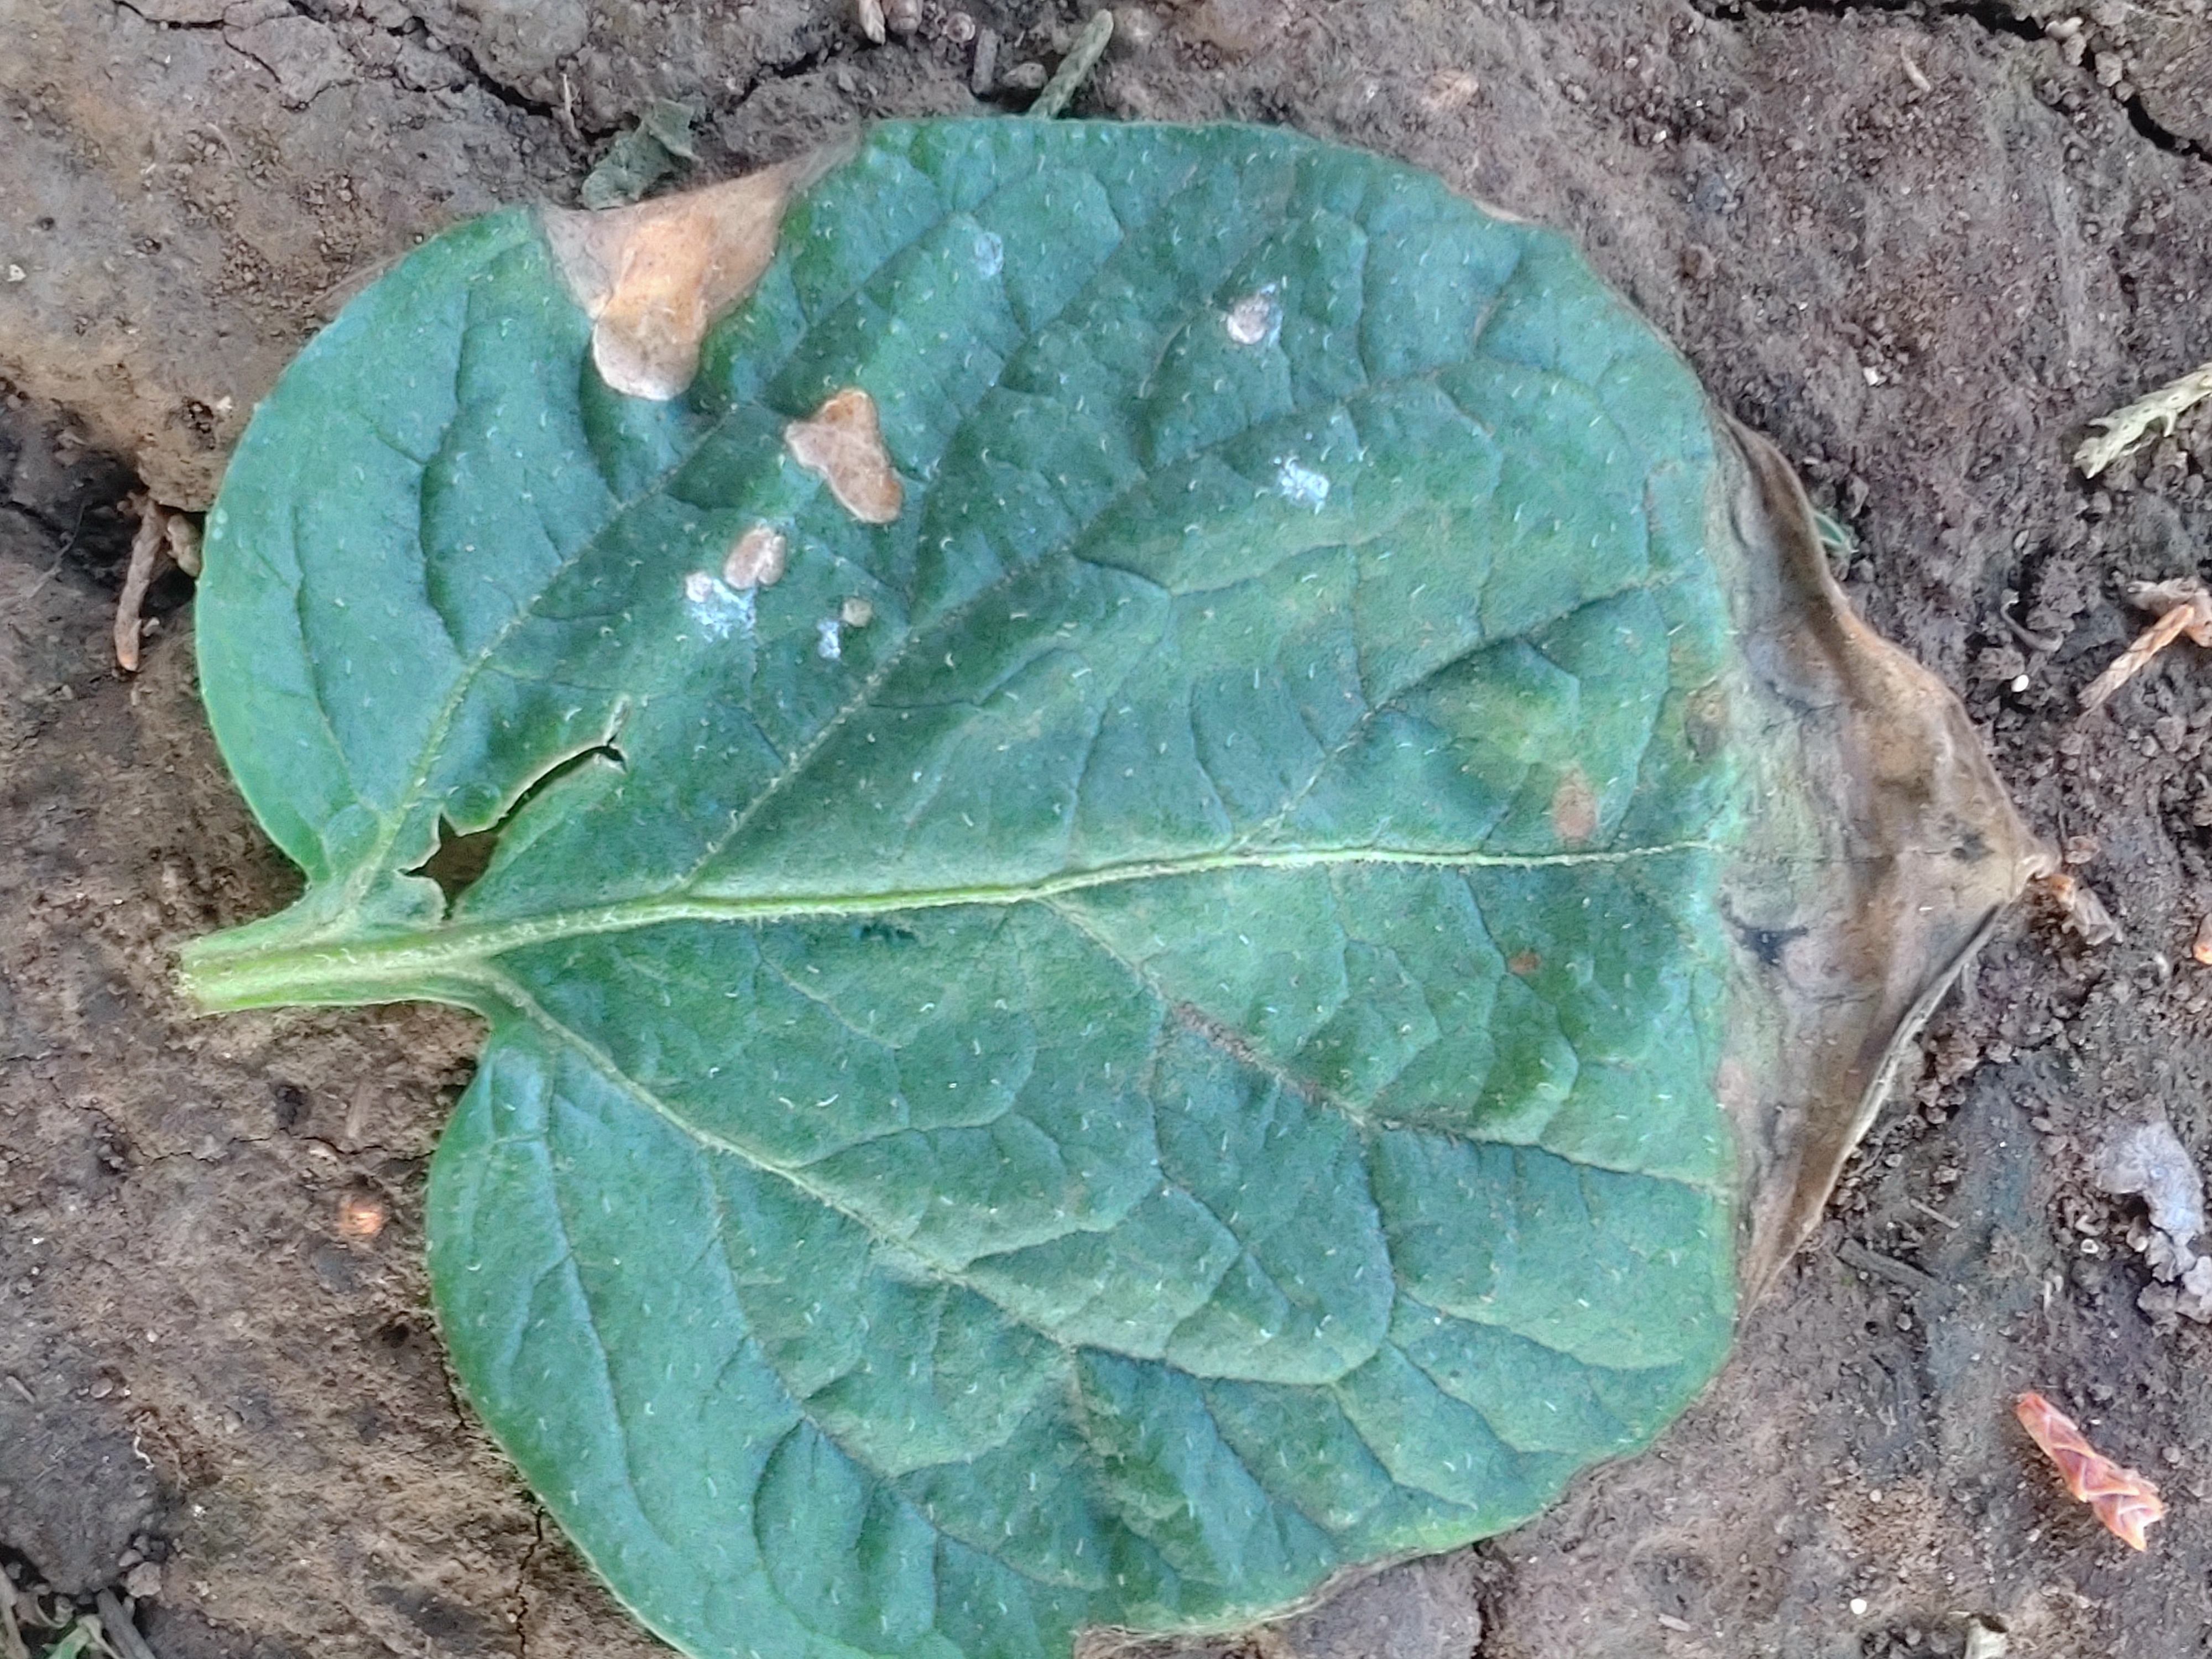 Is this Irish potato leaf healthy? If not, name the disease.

early blight
